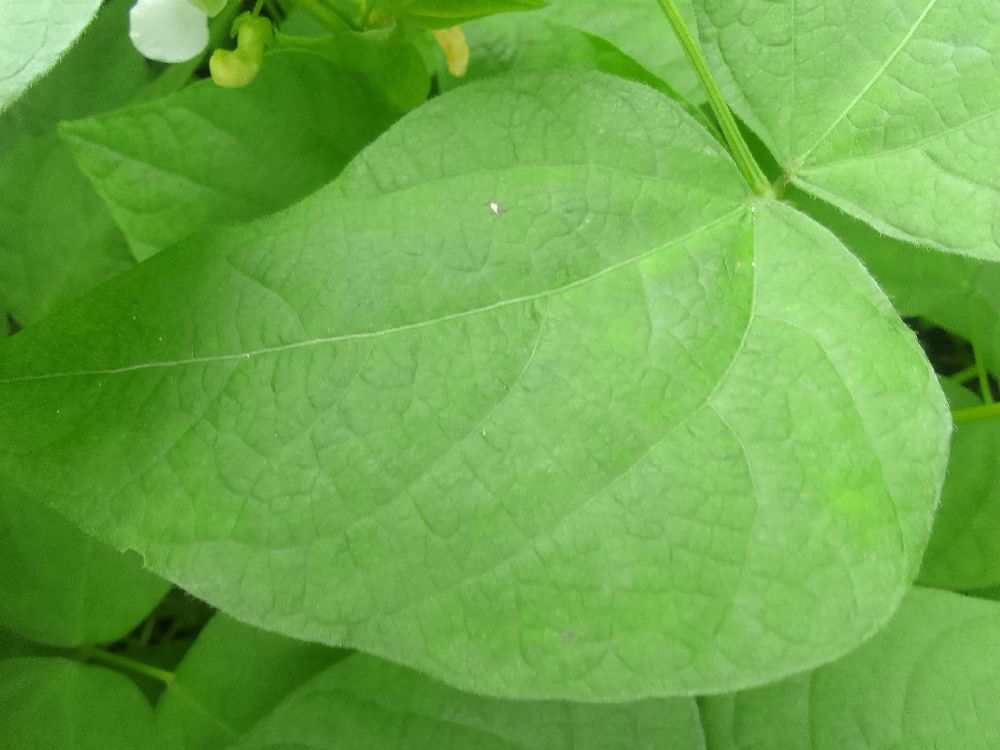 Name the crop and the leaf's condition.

common bean, healthy
